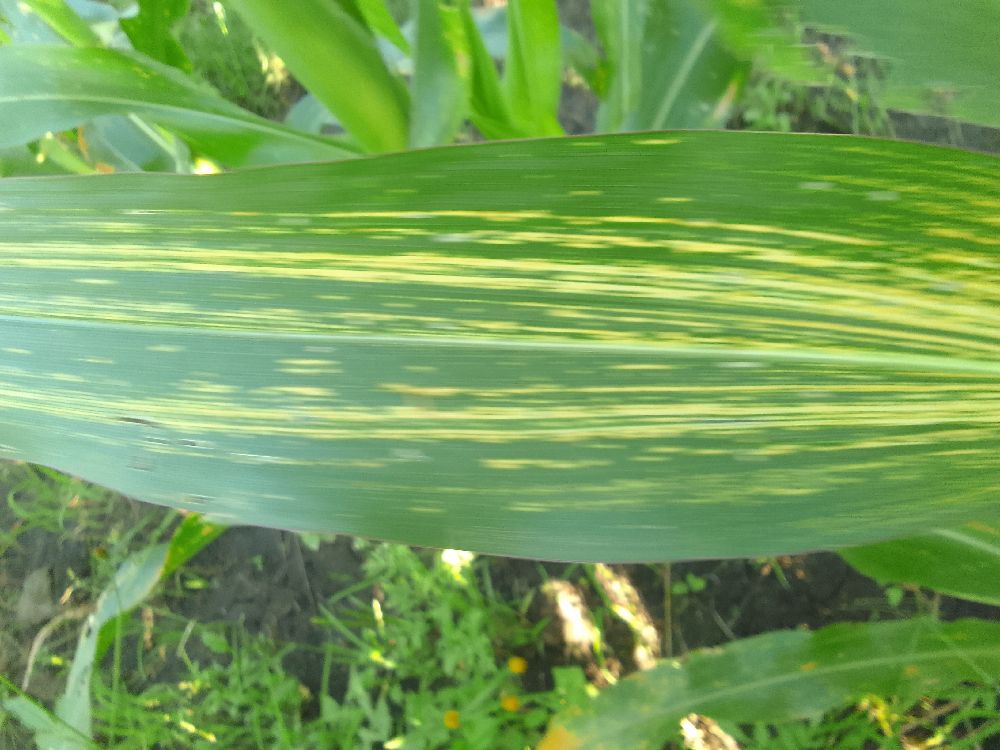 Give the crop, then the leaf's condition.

maize, maize streak virus
